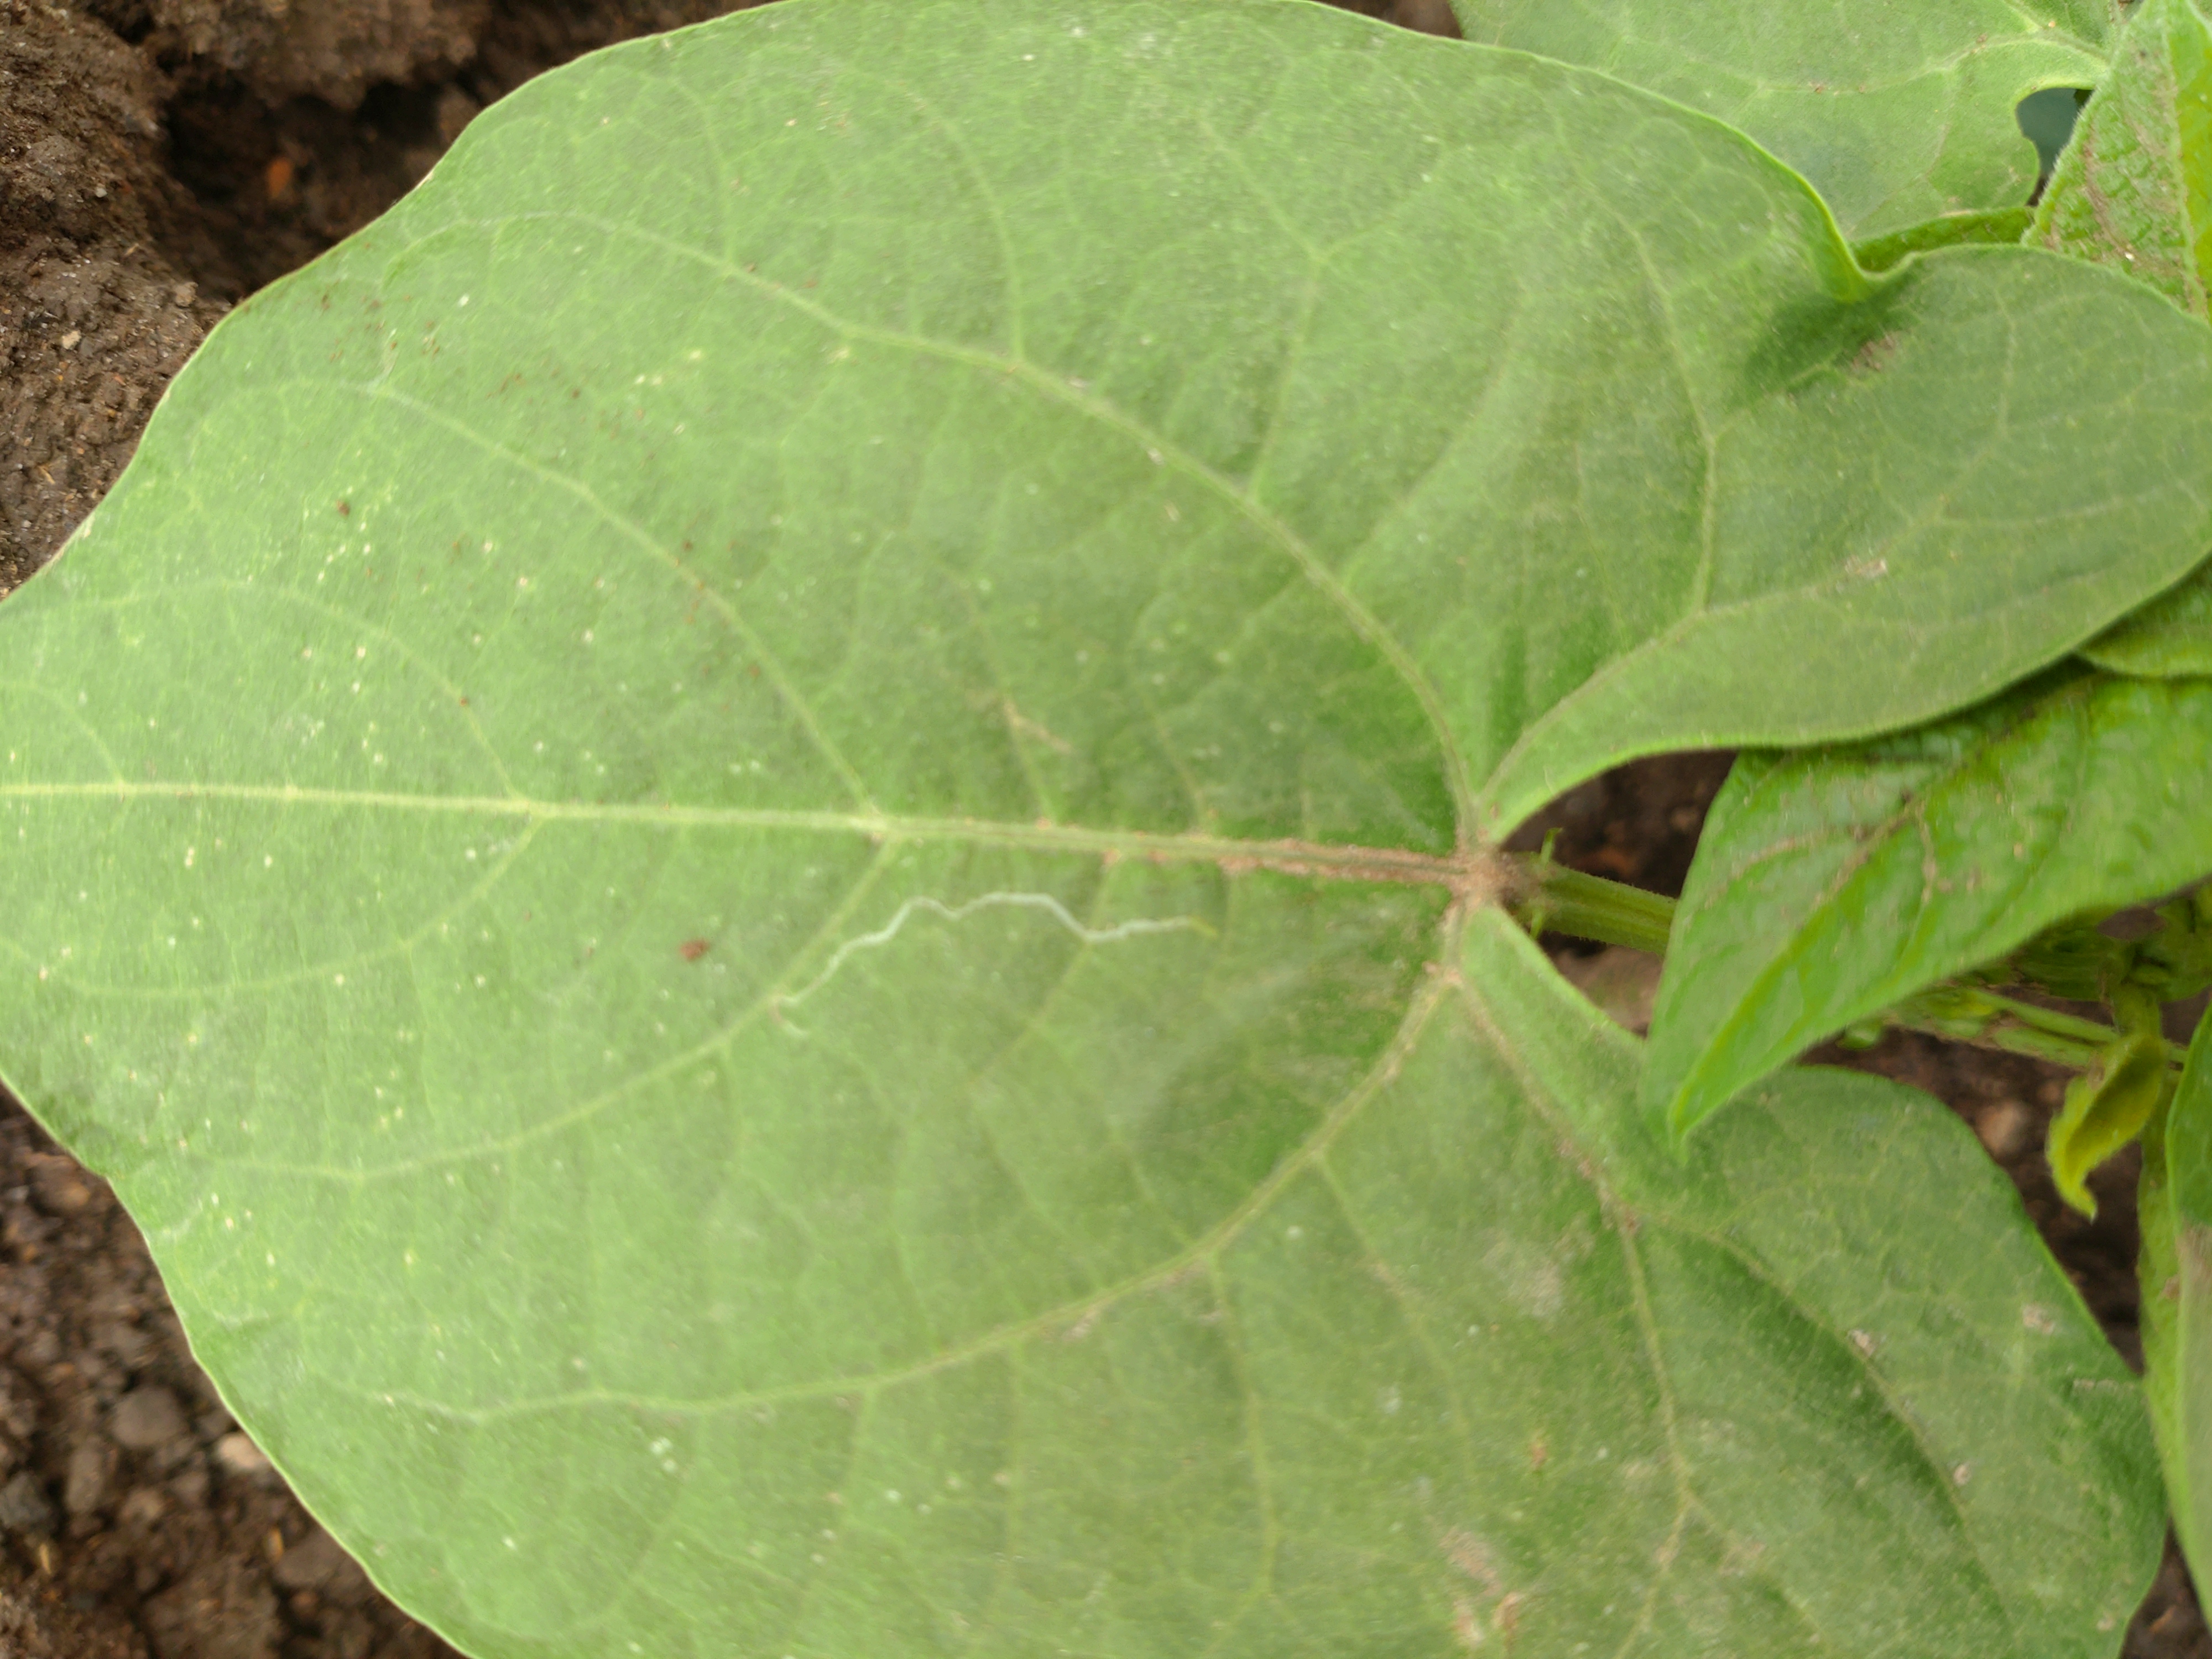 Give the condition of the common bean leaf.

healthy
